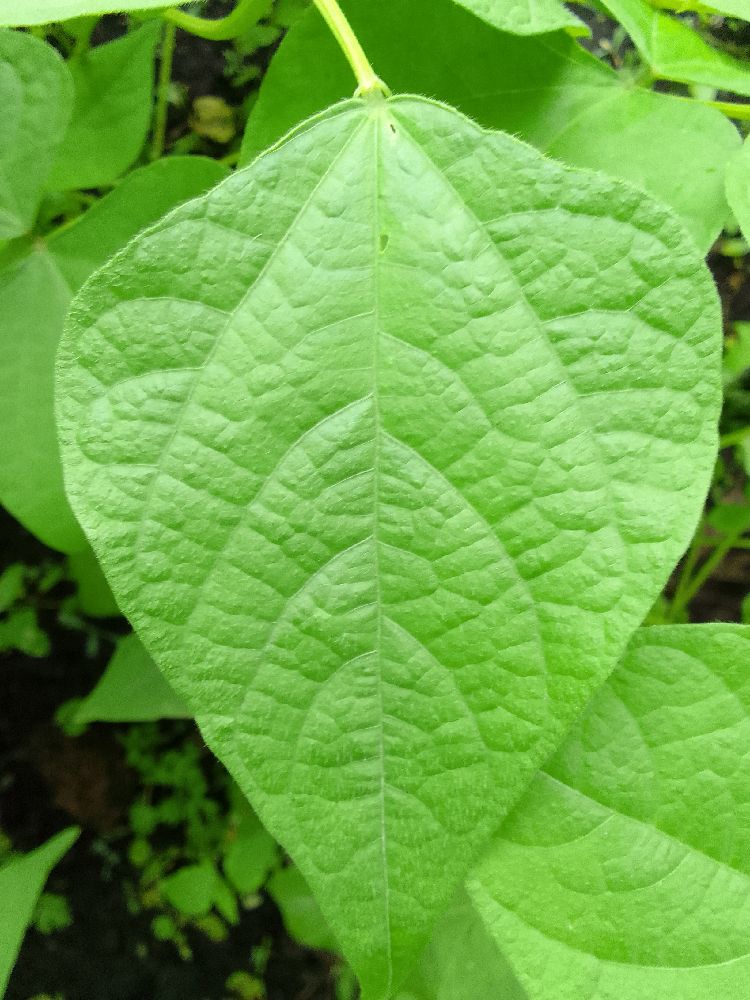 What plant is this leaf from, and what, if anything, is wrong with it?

common bean, healthy
